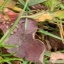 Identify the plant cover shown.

grass
